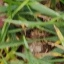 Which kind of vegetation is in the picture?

grass
